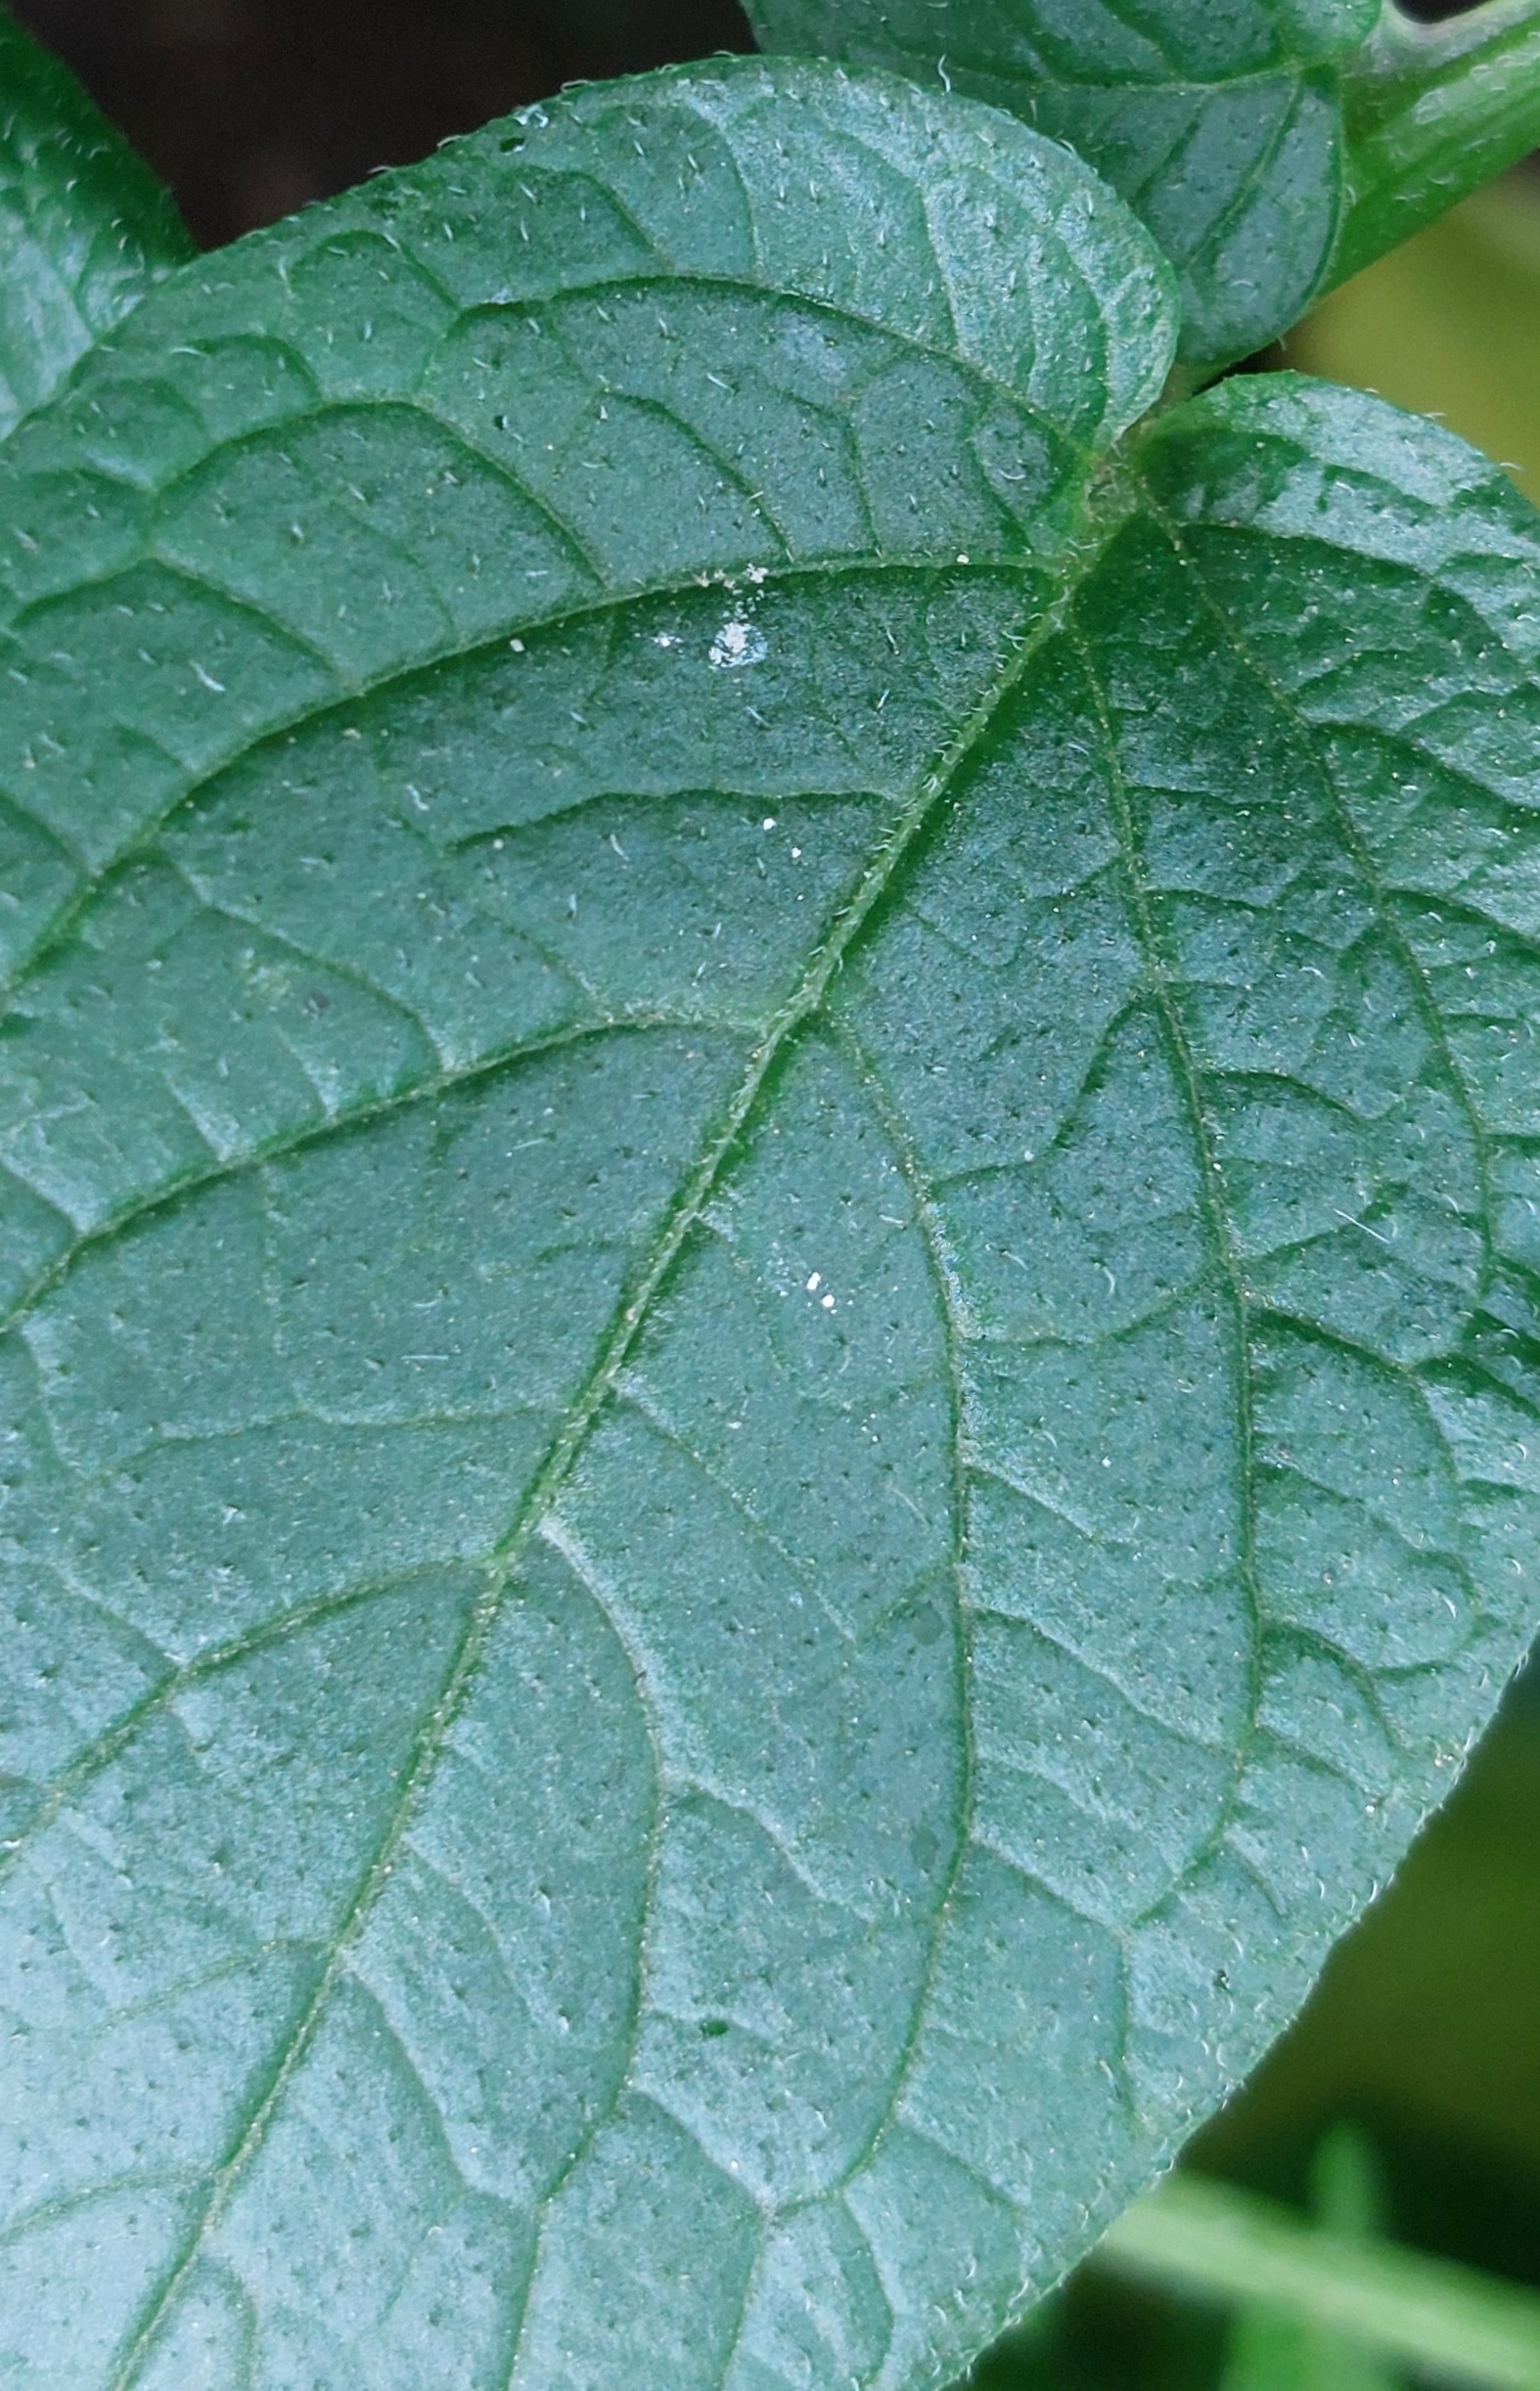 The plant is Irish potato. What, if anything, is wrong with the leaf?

healthy
